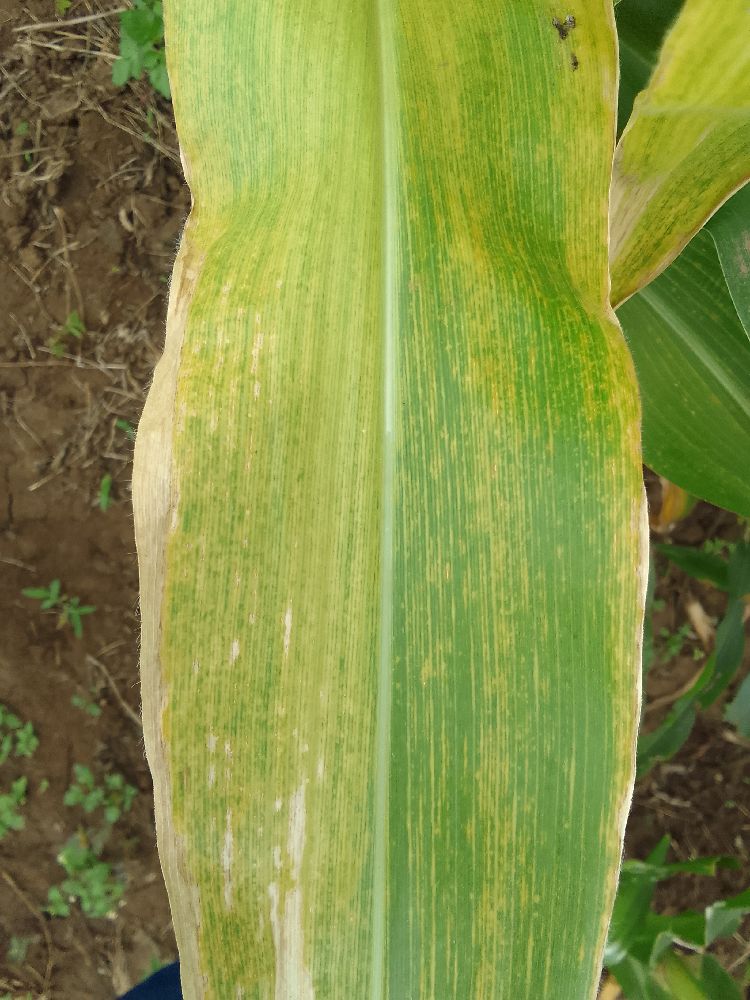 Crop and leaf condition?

maize, maize lethal necrosis
